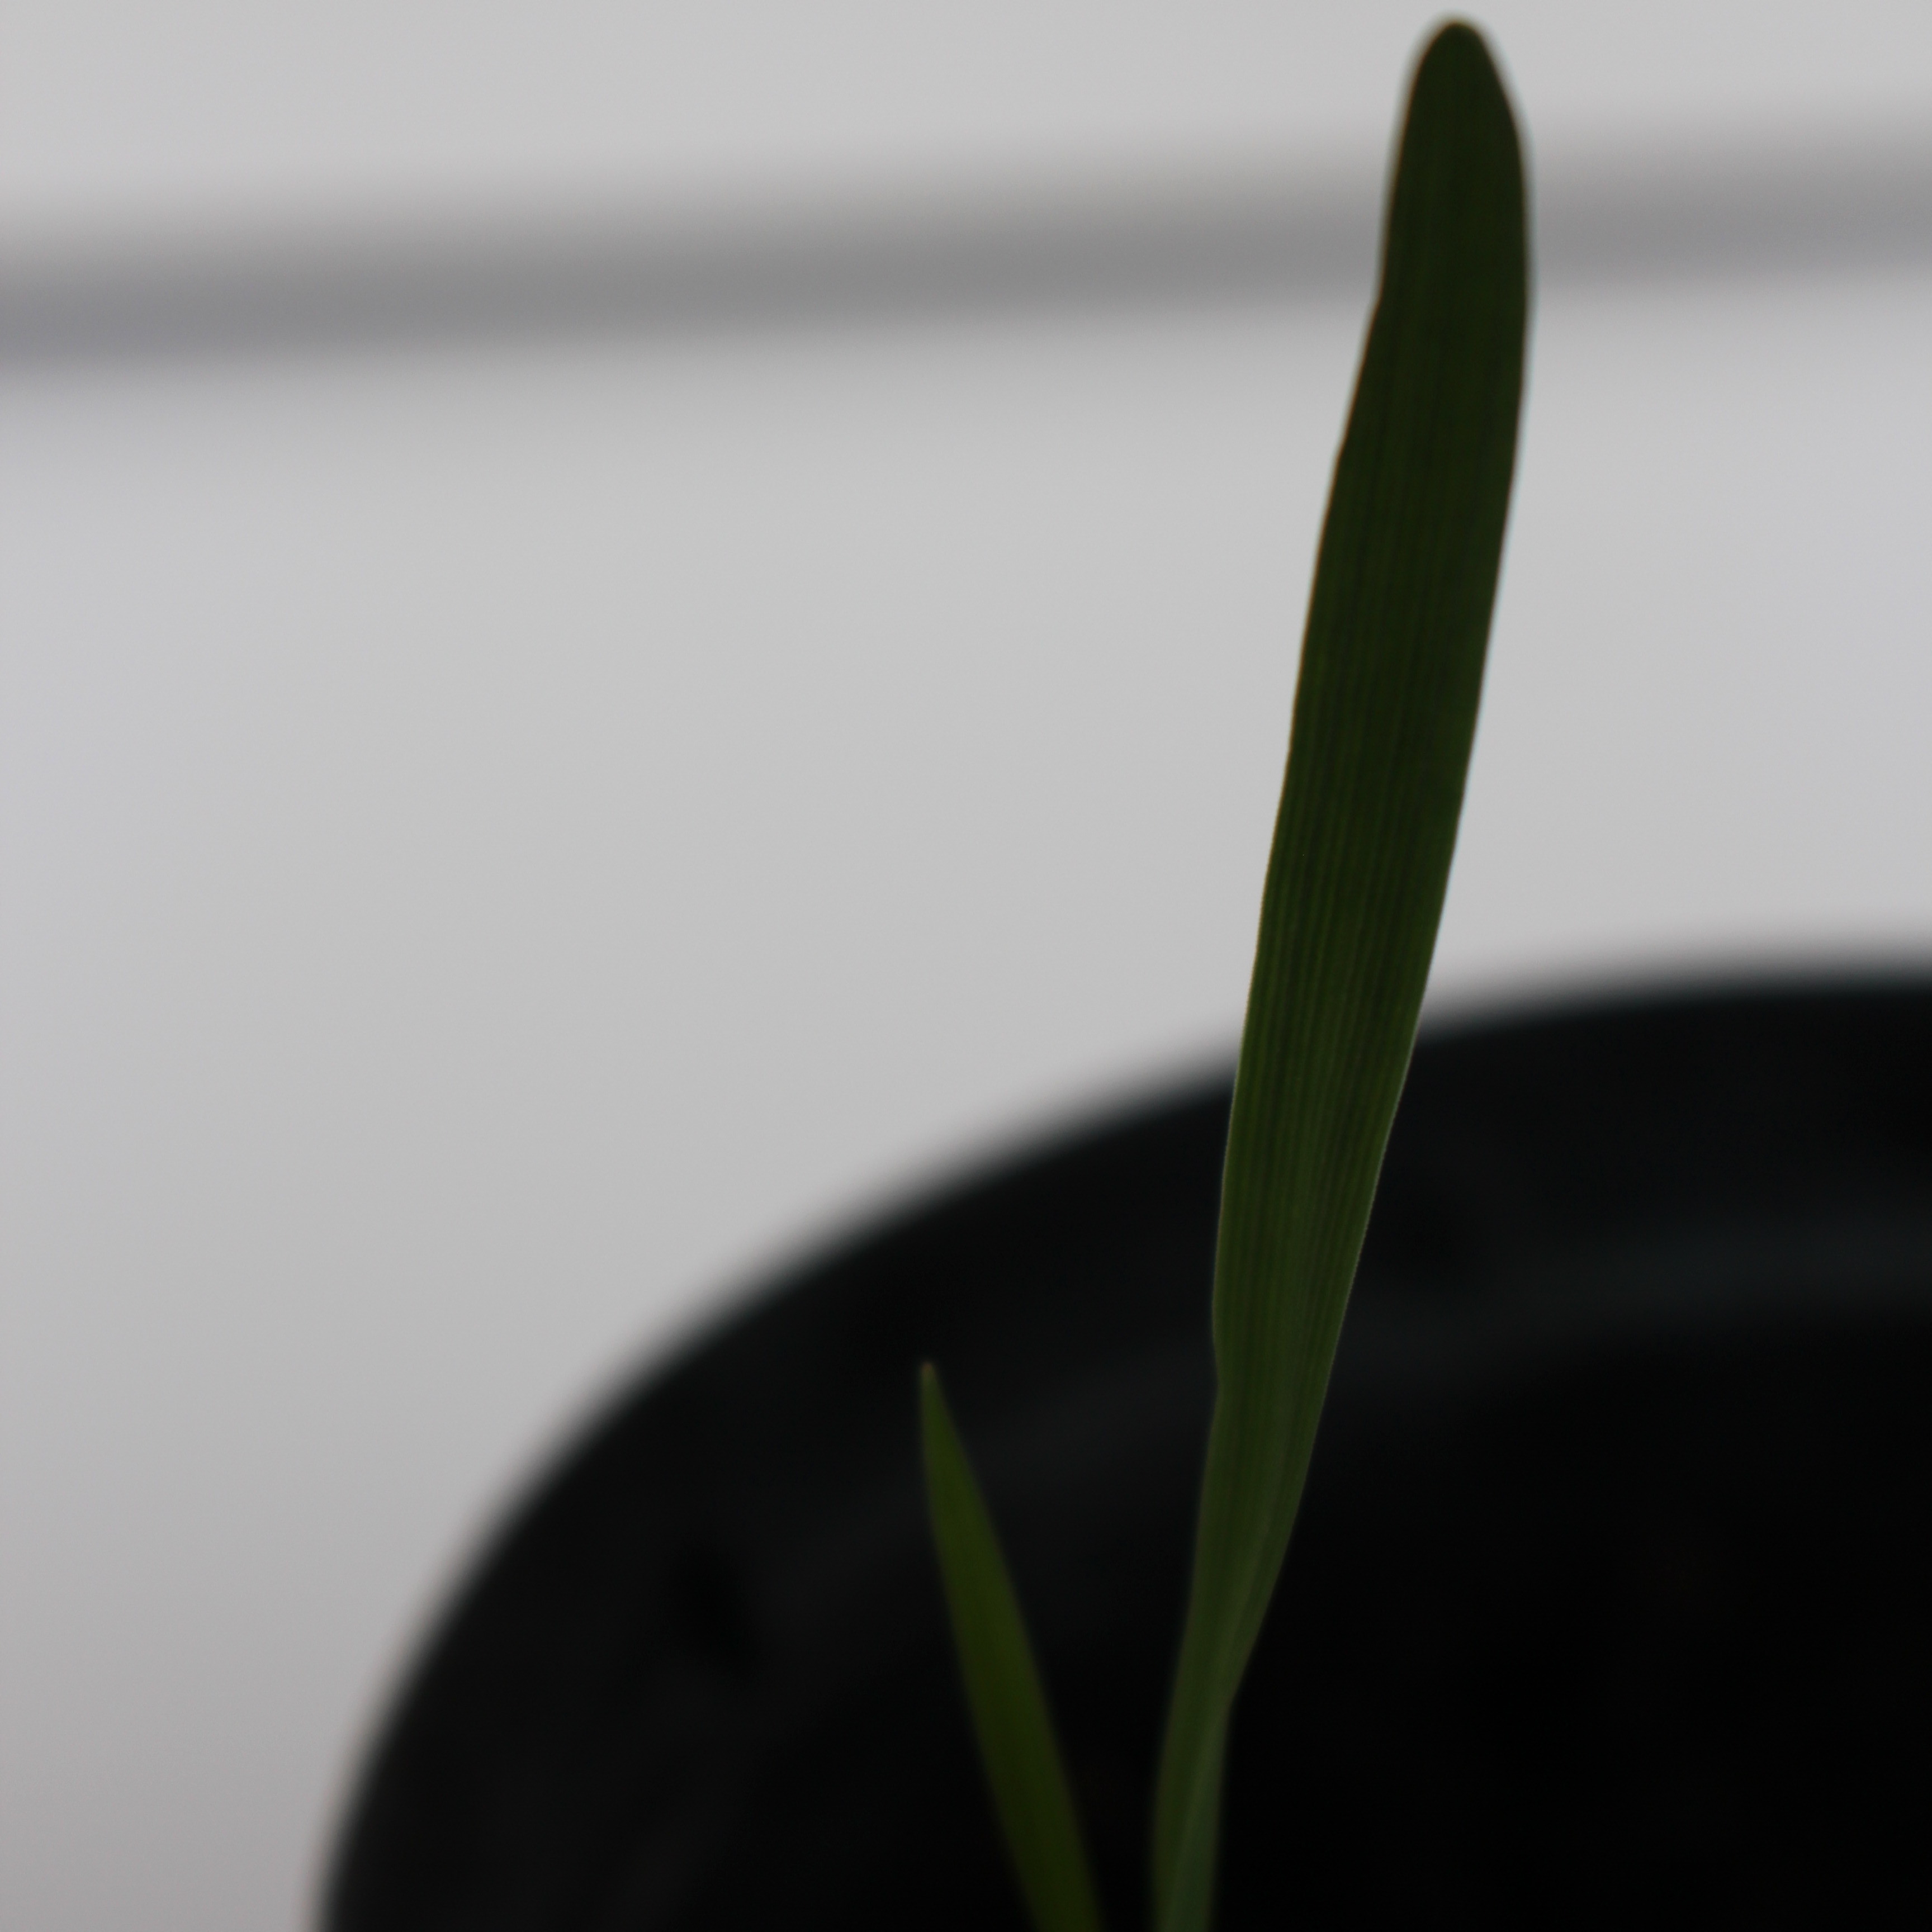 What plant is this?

Avena sterilis
